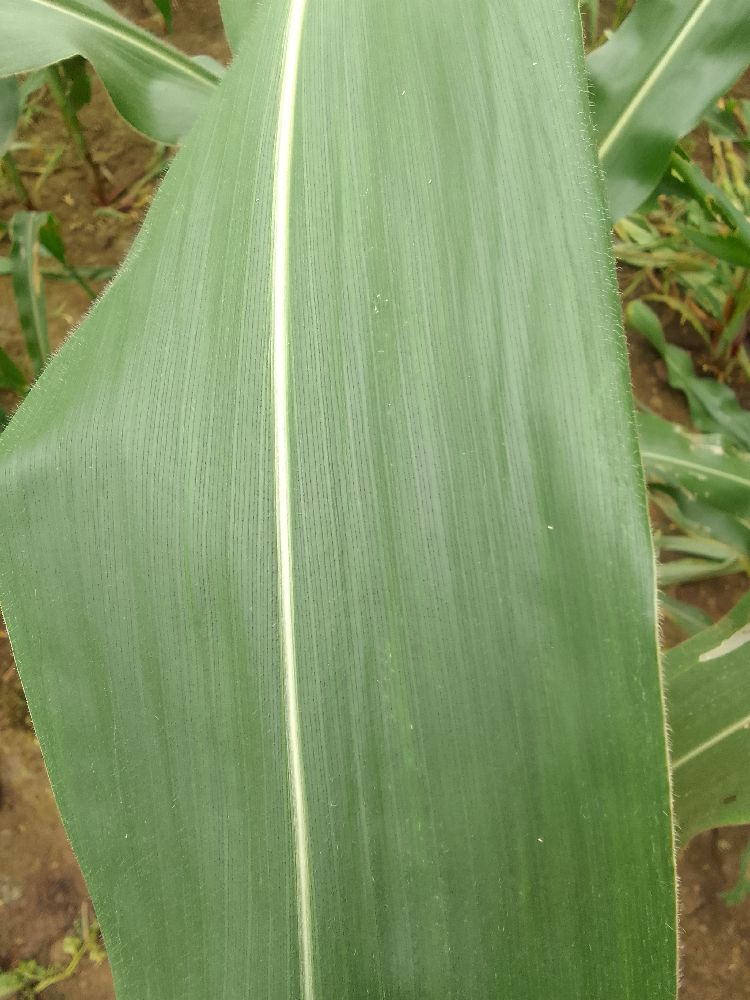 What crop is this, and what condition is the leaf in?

maize, healthy
